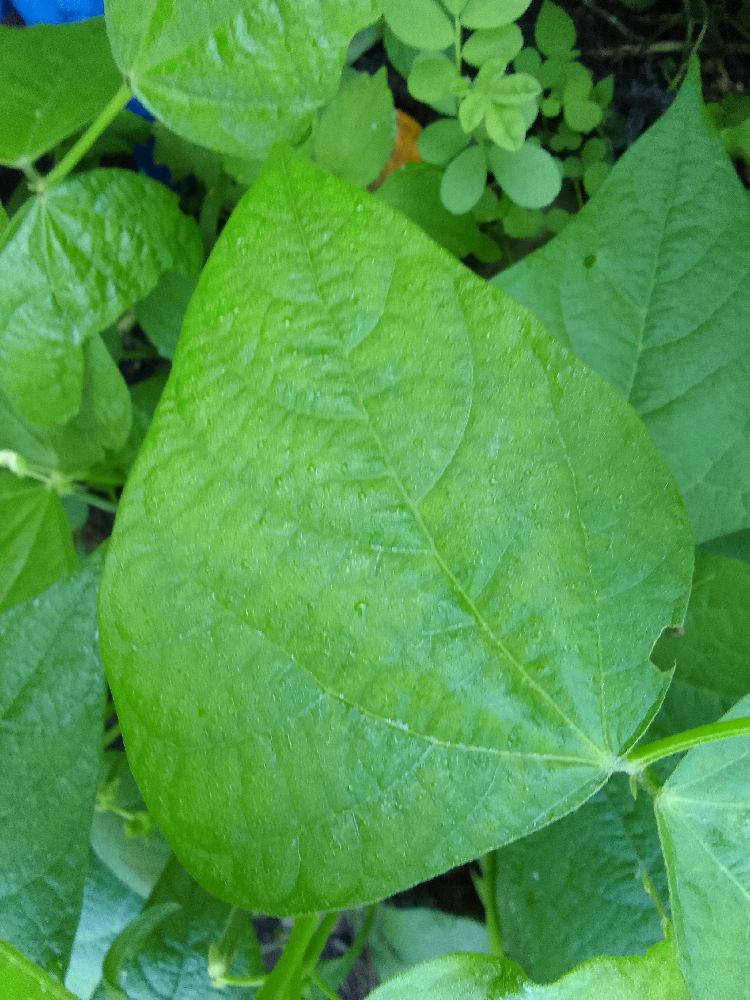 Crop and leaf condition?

common bean, healthy
